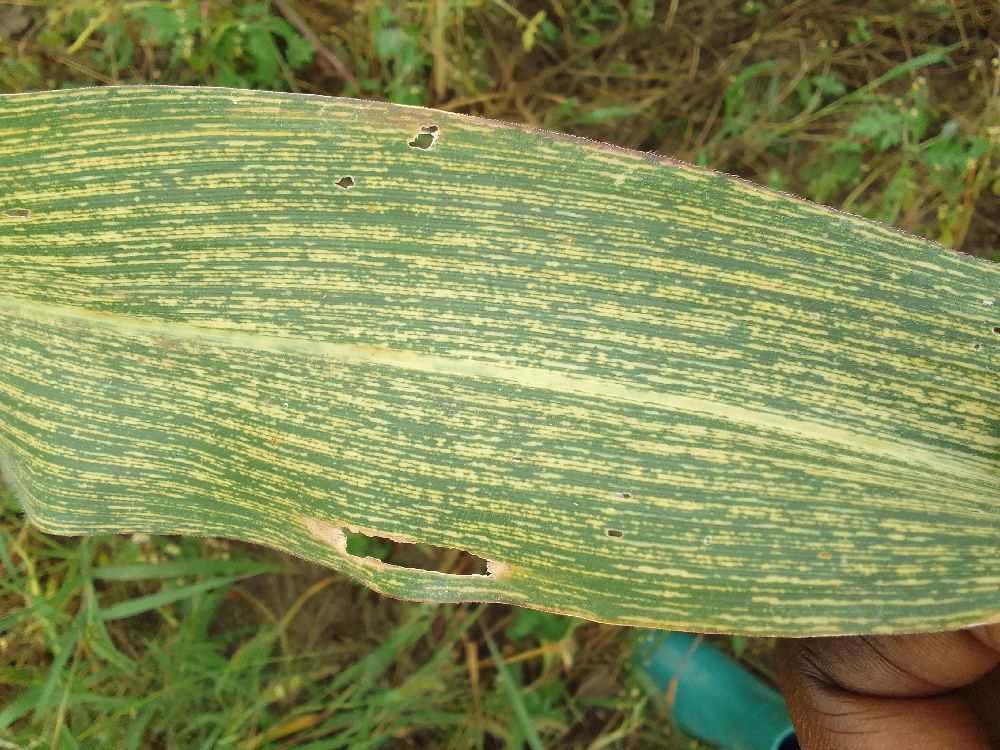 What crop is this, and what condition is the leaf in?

maize, maize streak virus
